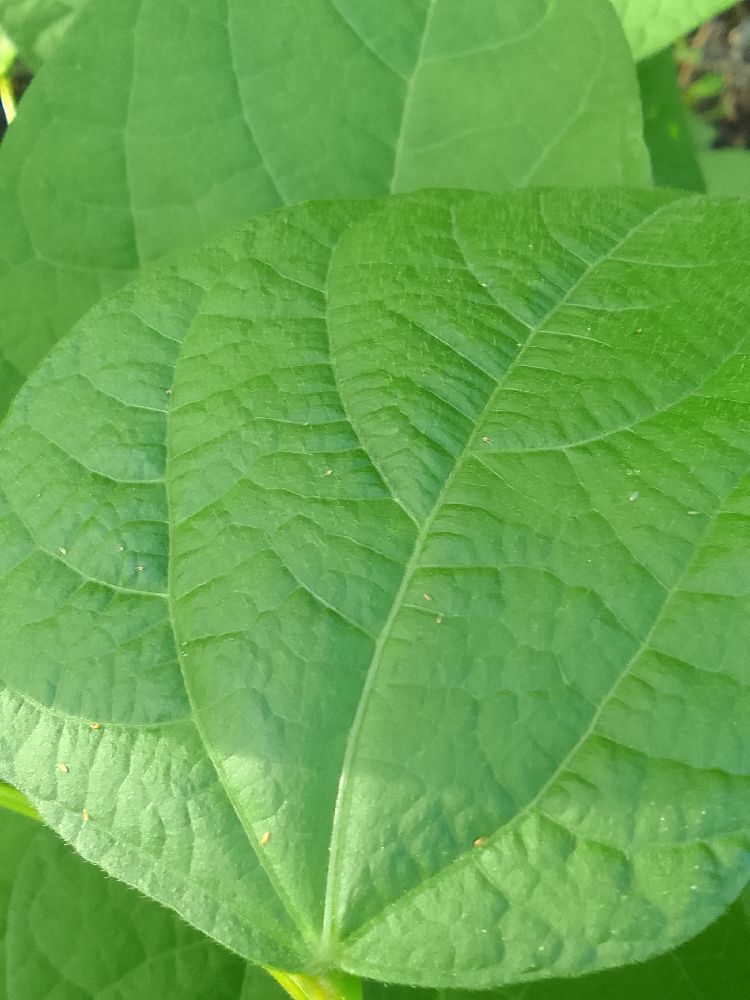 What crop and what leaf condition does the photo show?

common bean, healthy
